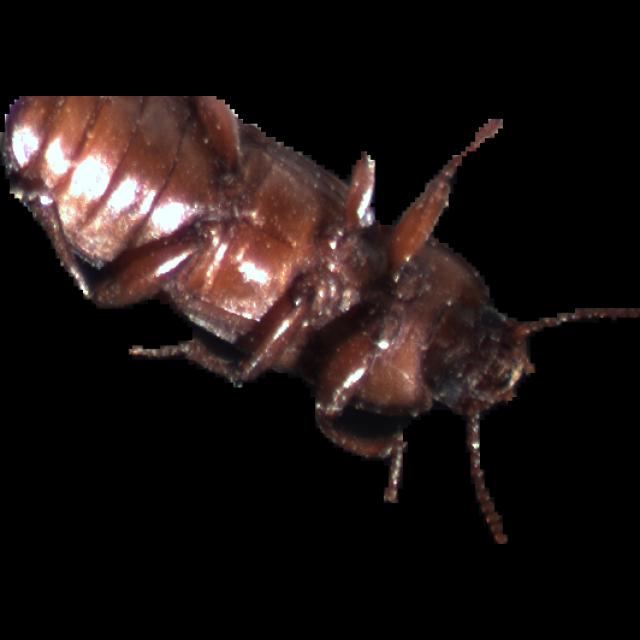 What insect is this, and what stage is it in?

mealworm beetle
